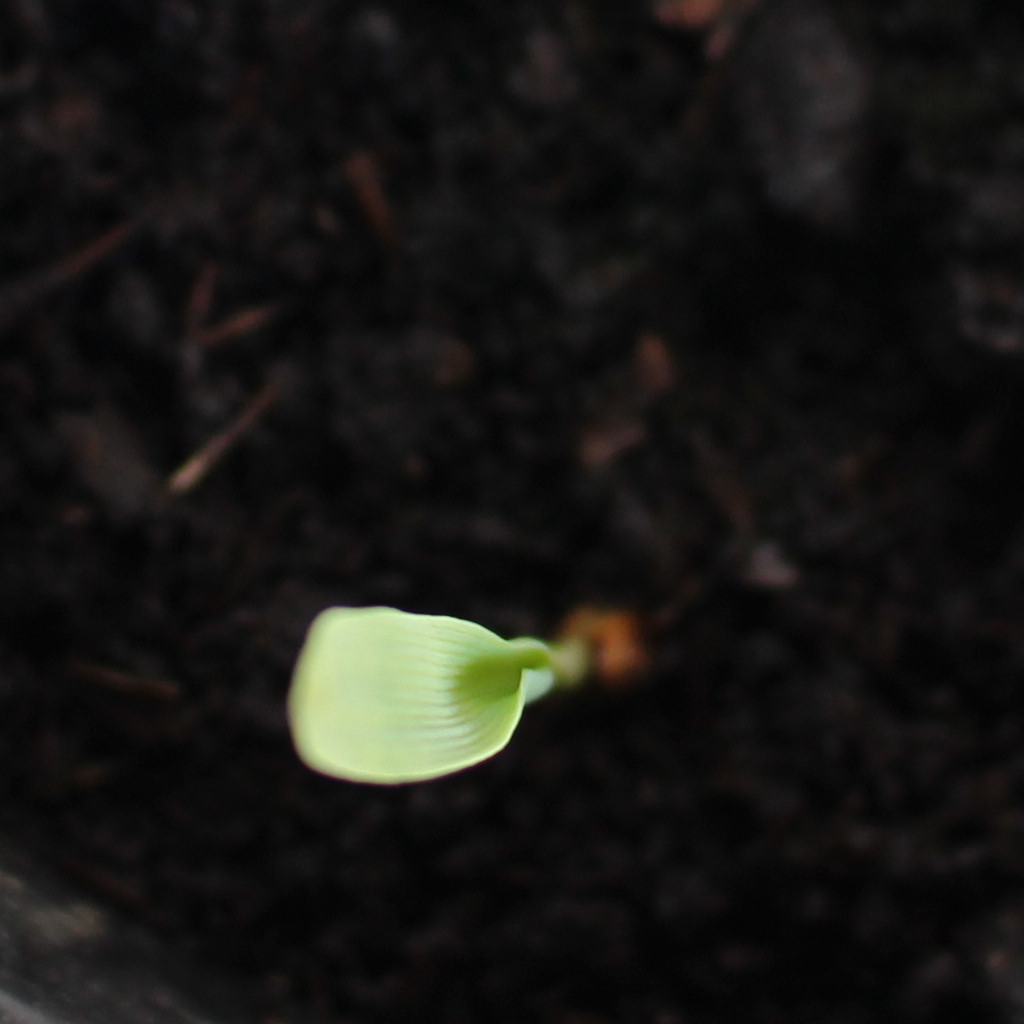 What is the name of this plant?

Avena sterilis
